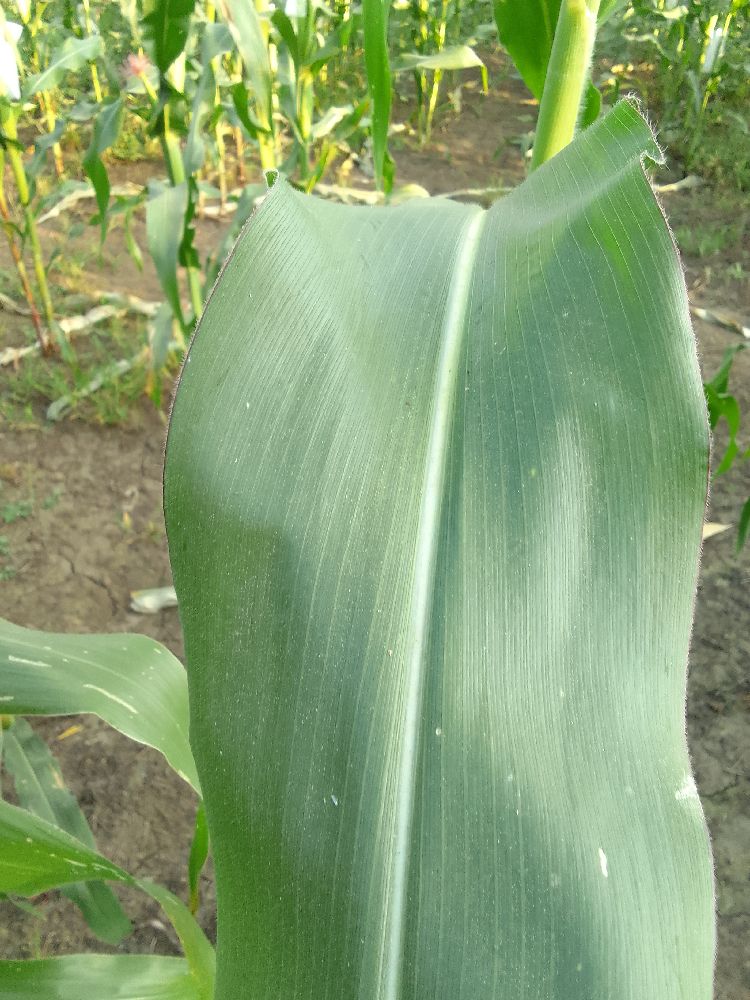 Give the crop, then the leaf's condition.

maize, healthy
